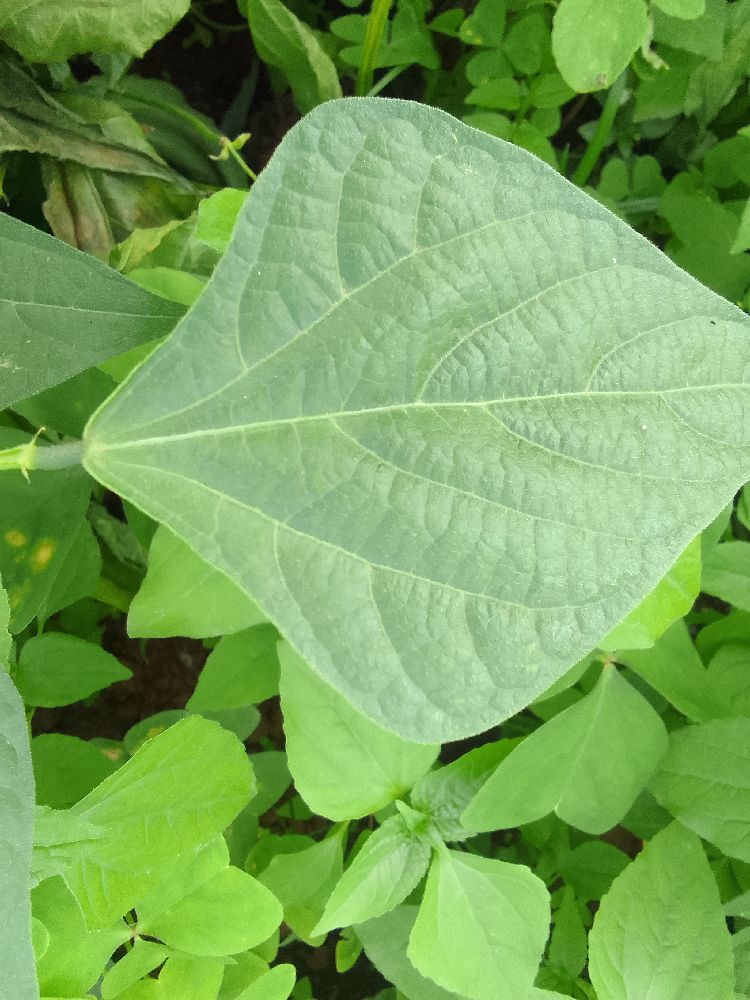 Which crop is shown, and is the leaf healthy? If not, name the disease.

common bean, healthy
